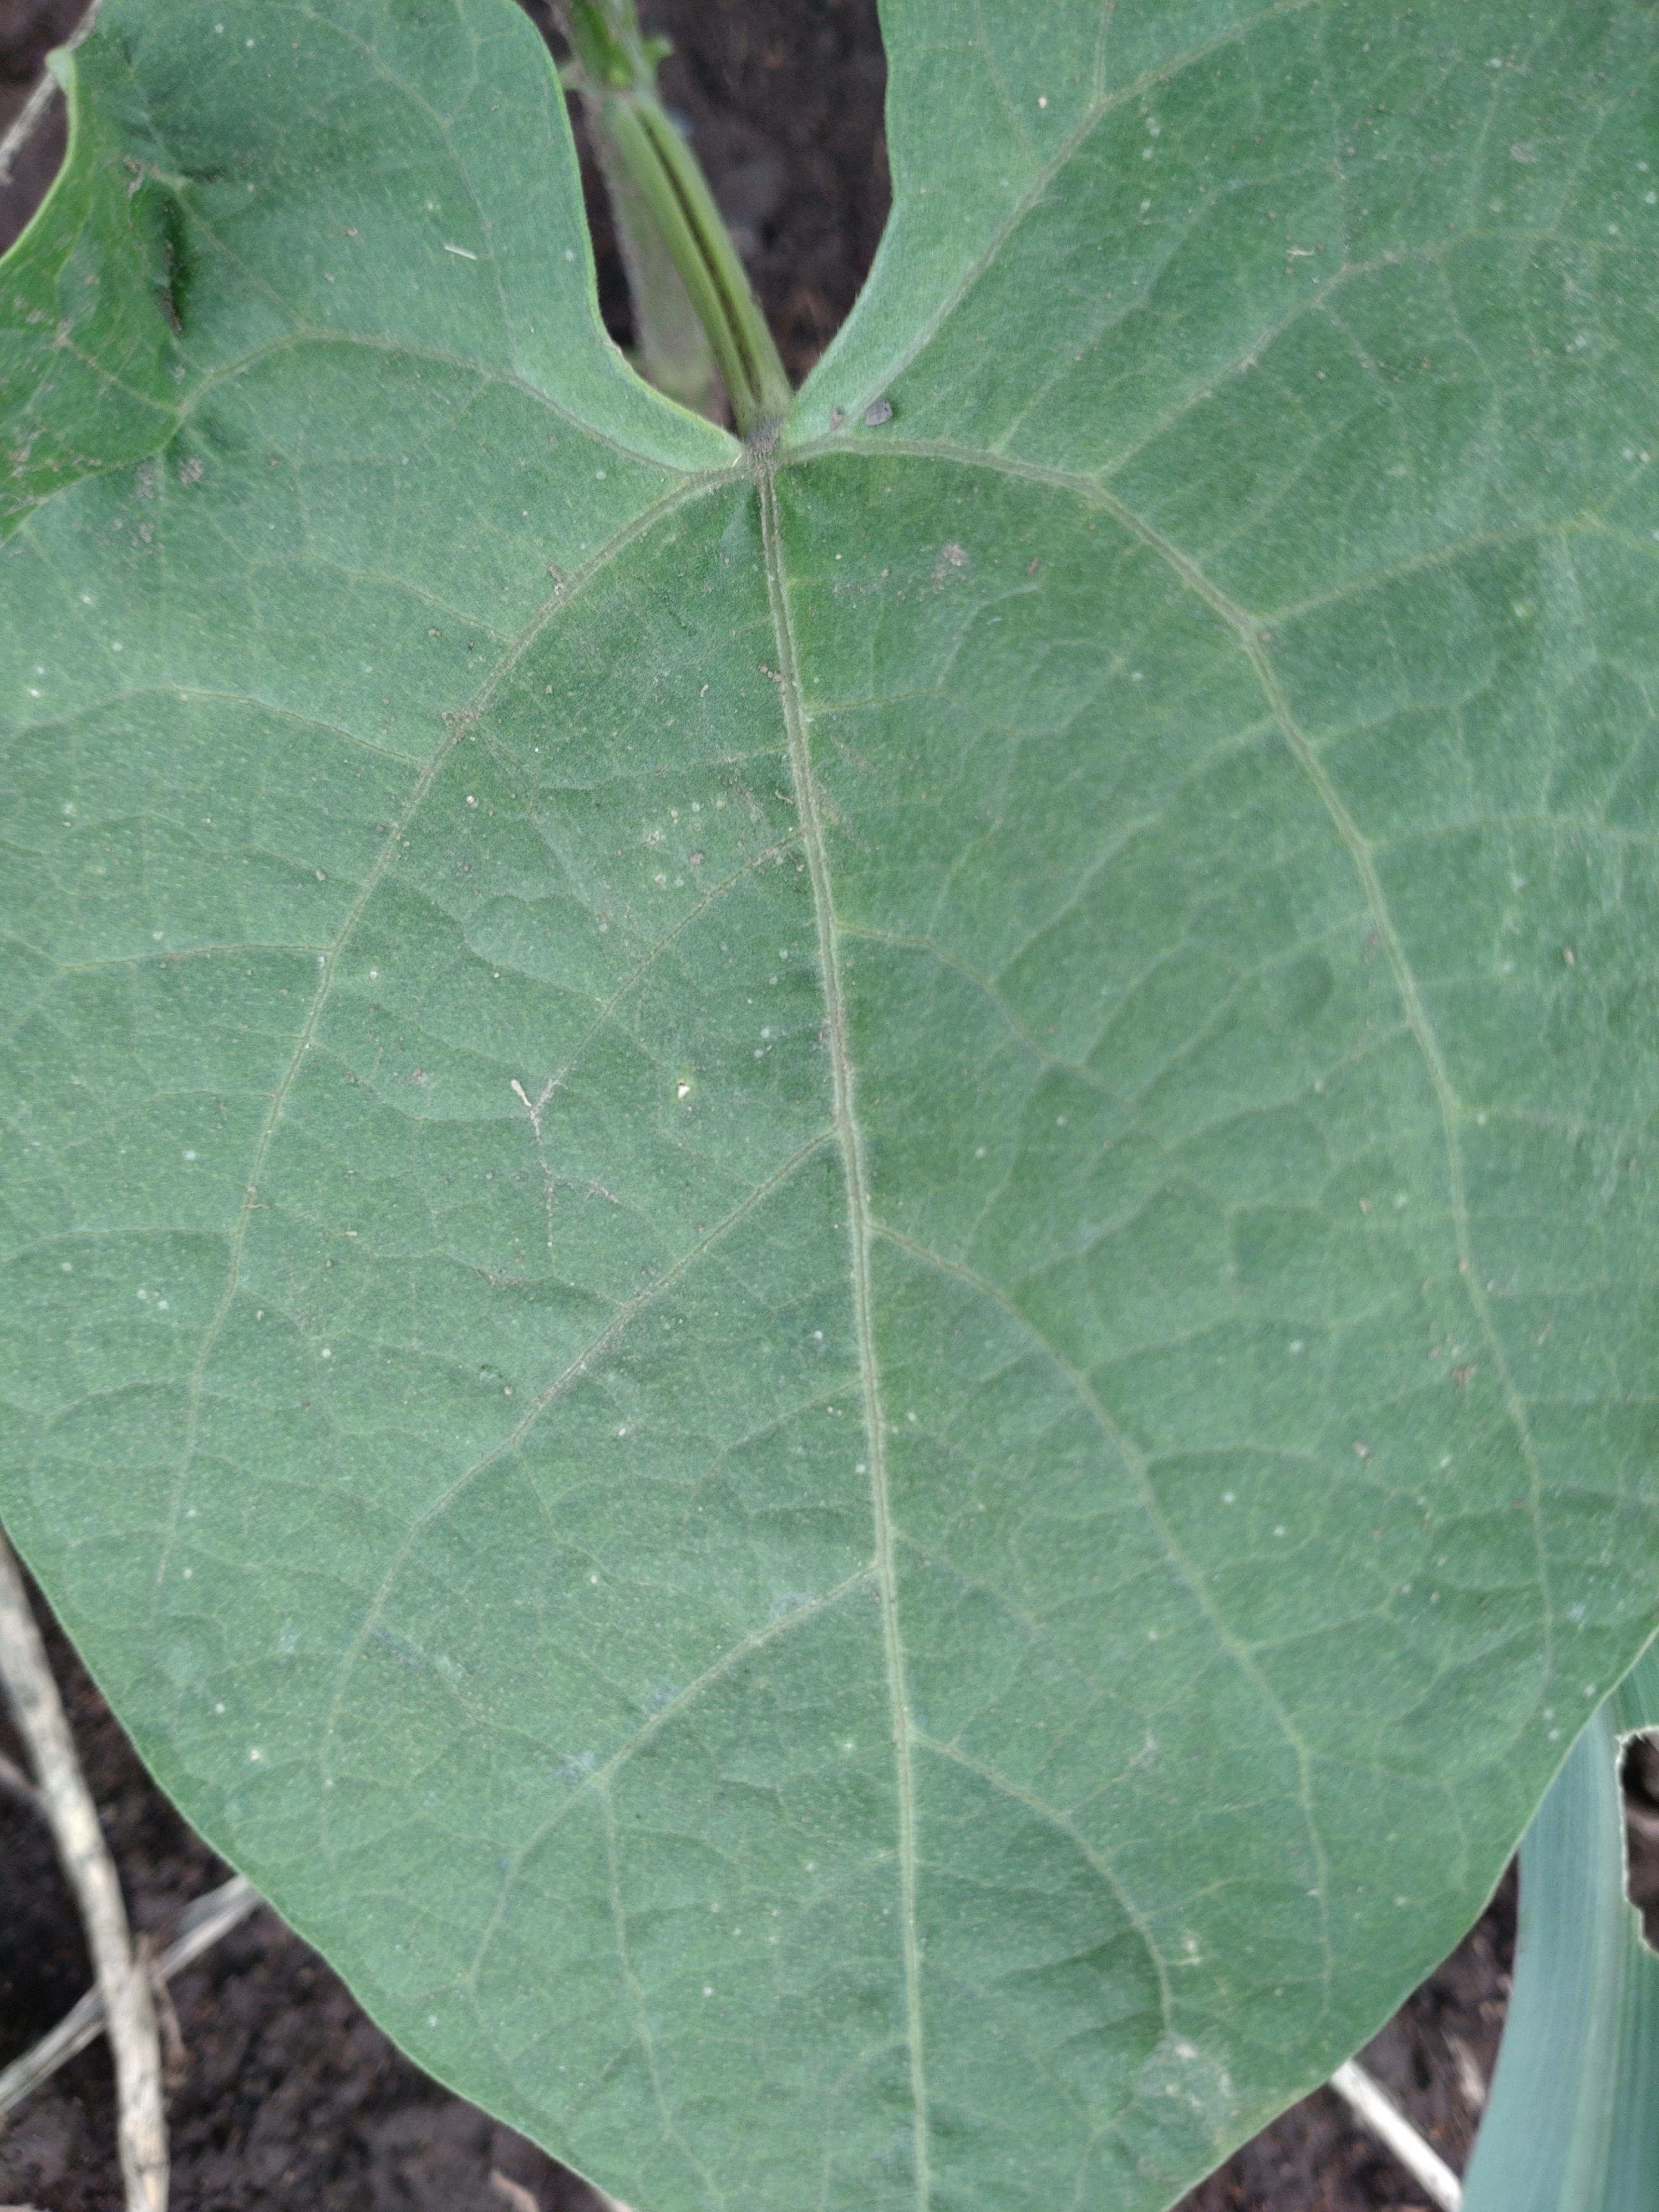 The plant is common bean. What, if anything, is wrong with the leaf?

healthy
